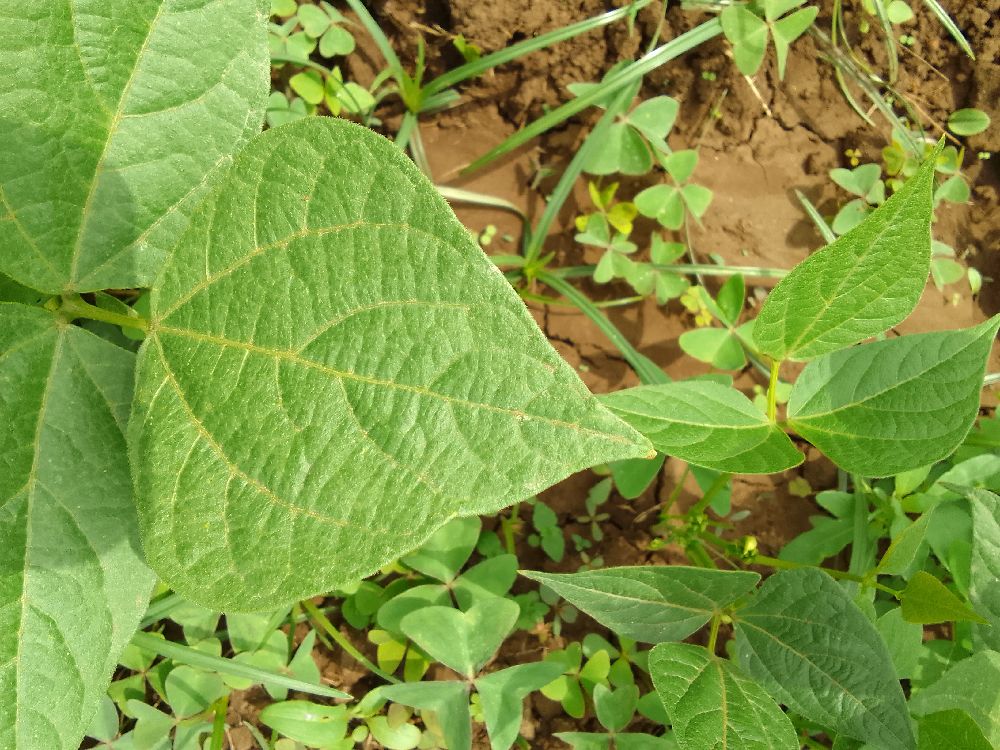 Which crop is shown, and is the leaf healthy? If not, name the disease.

common bean, healthy
